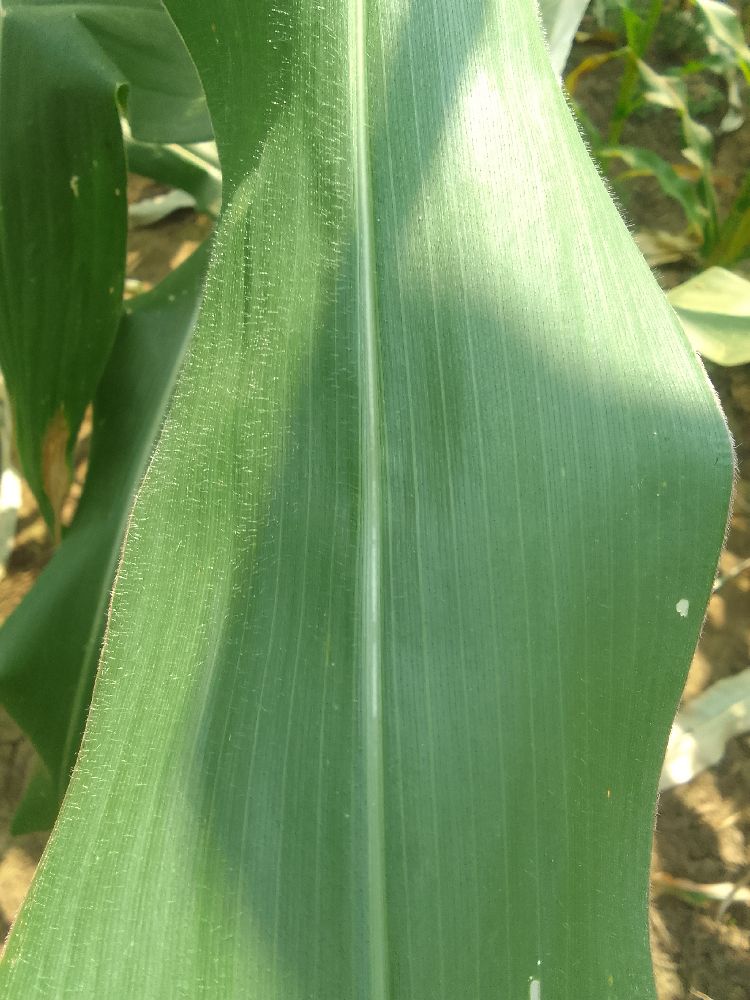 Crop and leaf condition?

maize, healthy
